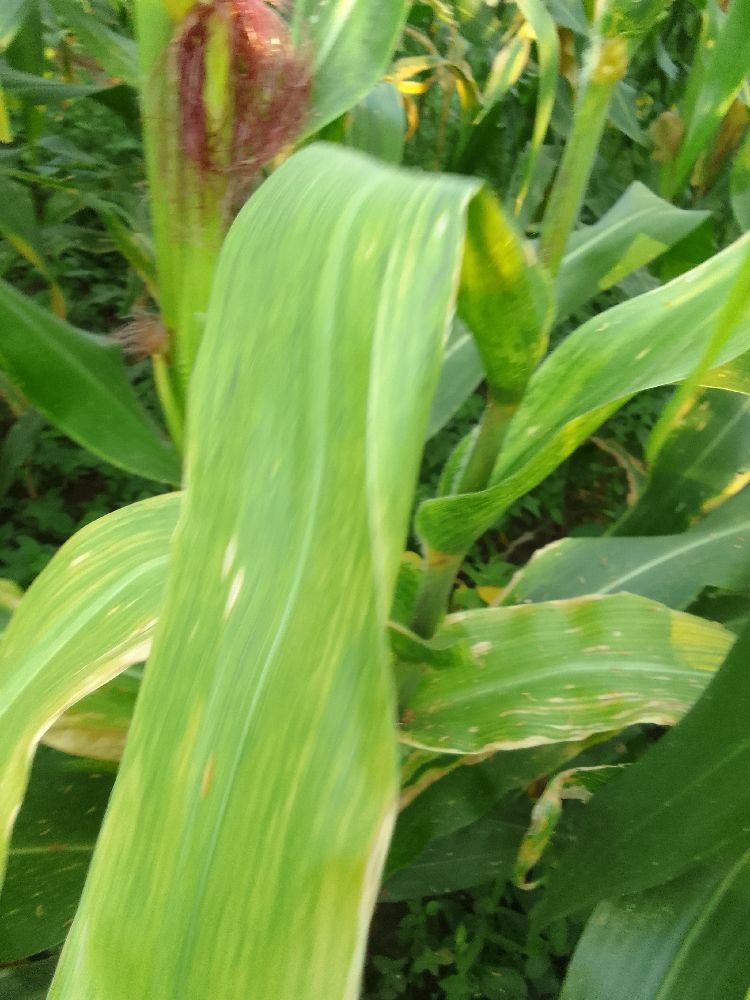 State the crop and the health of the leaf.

maize, maize lethal necrosis
